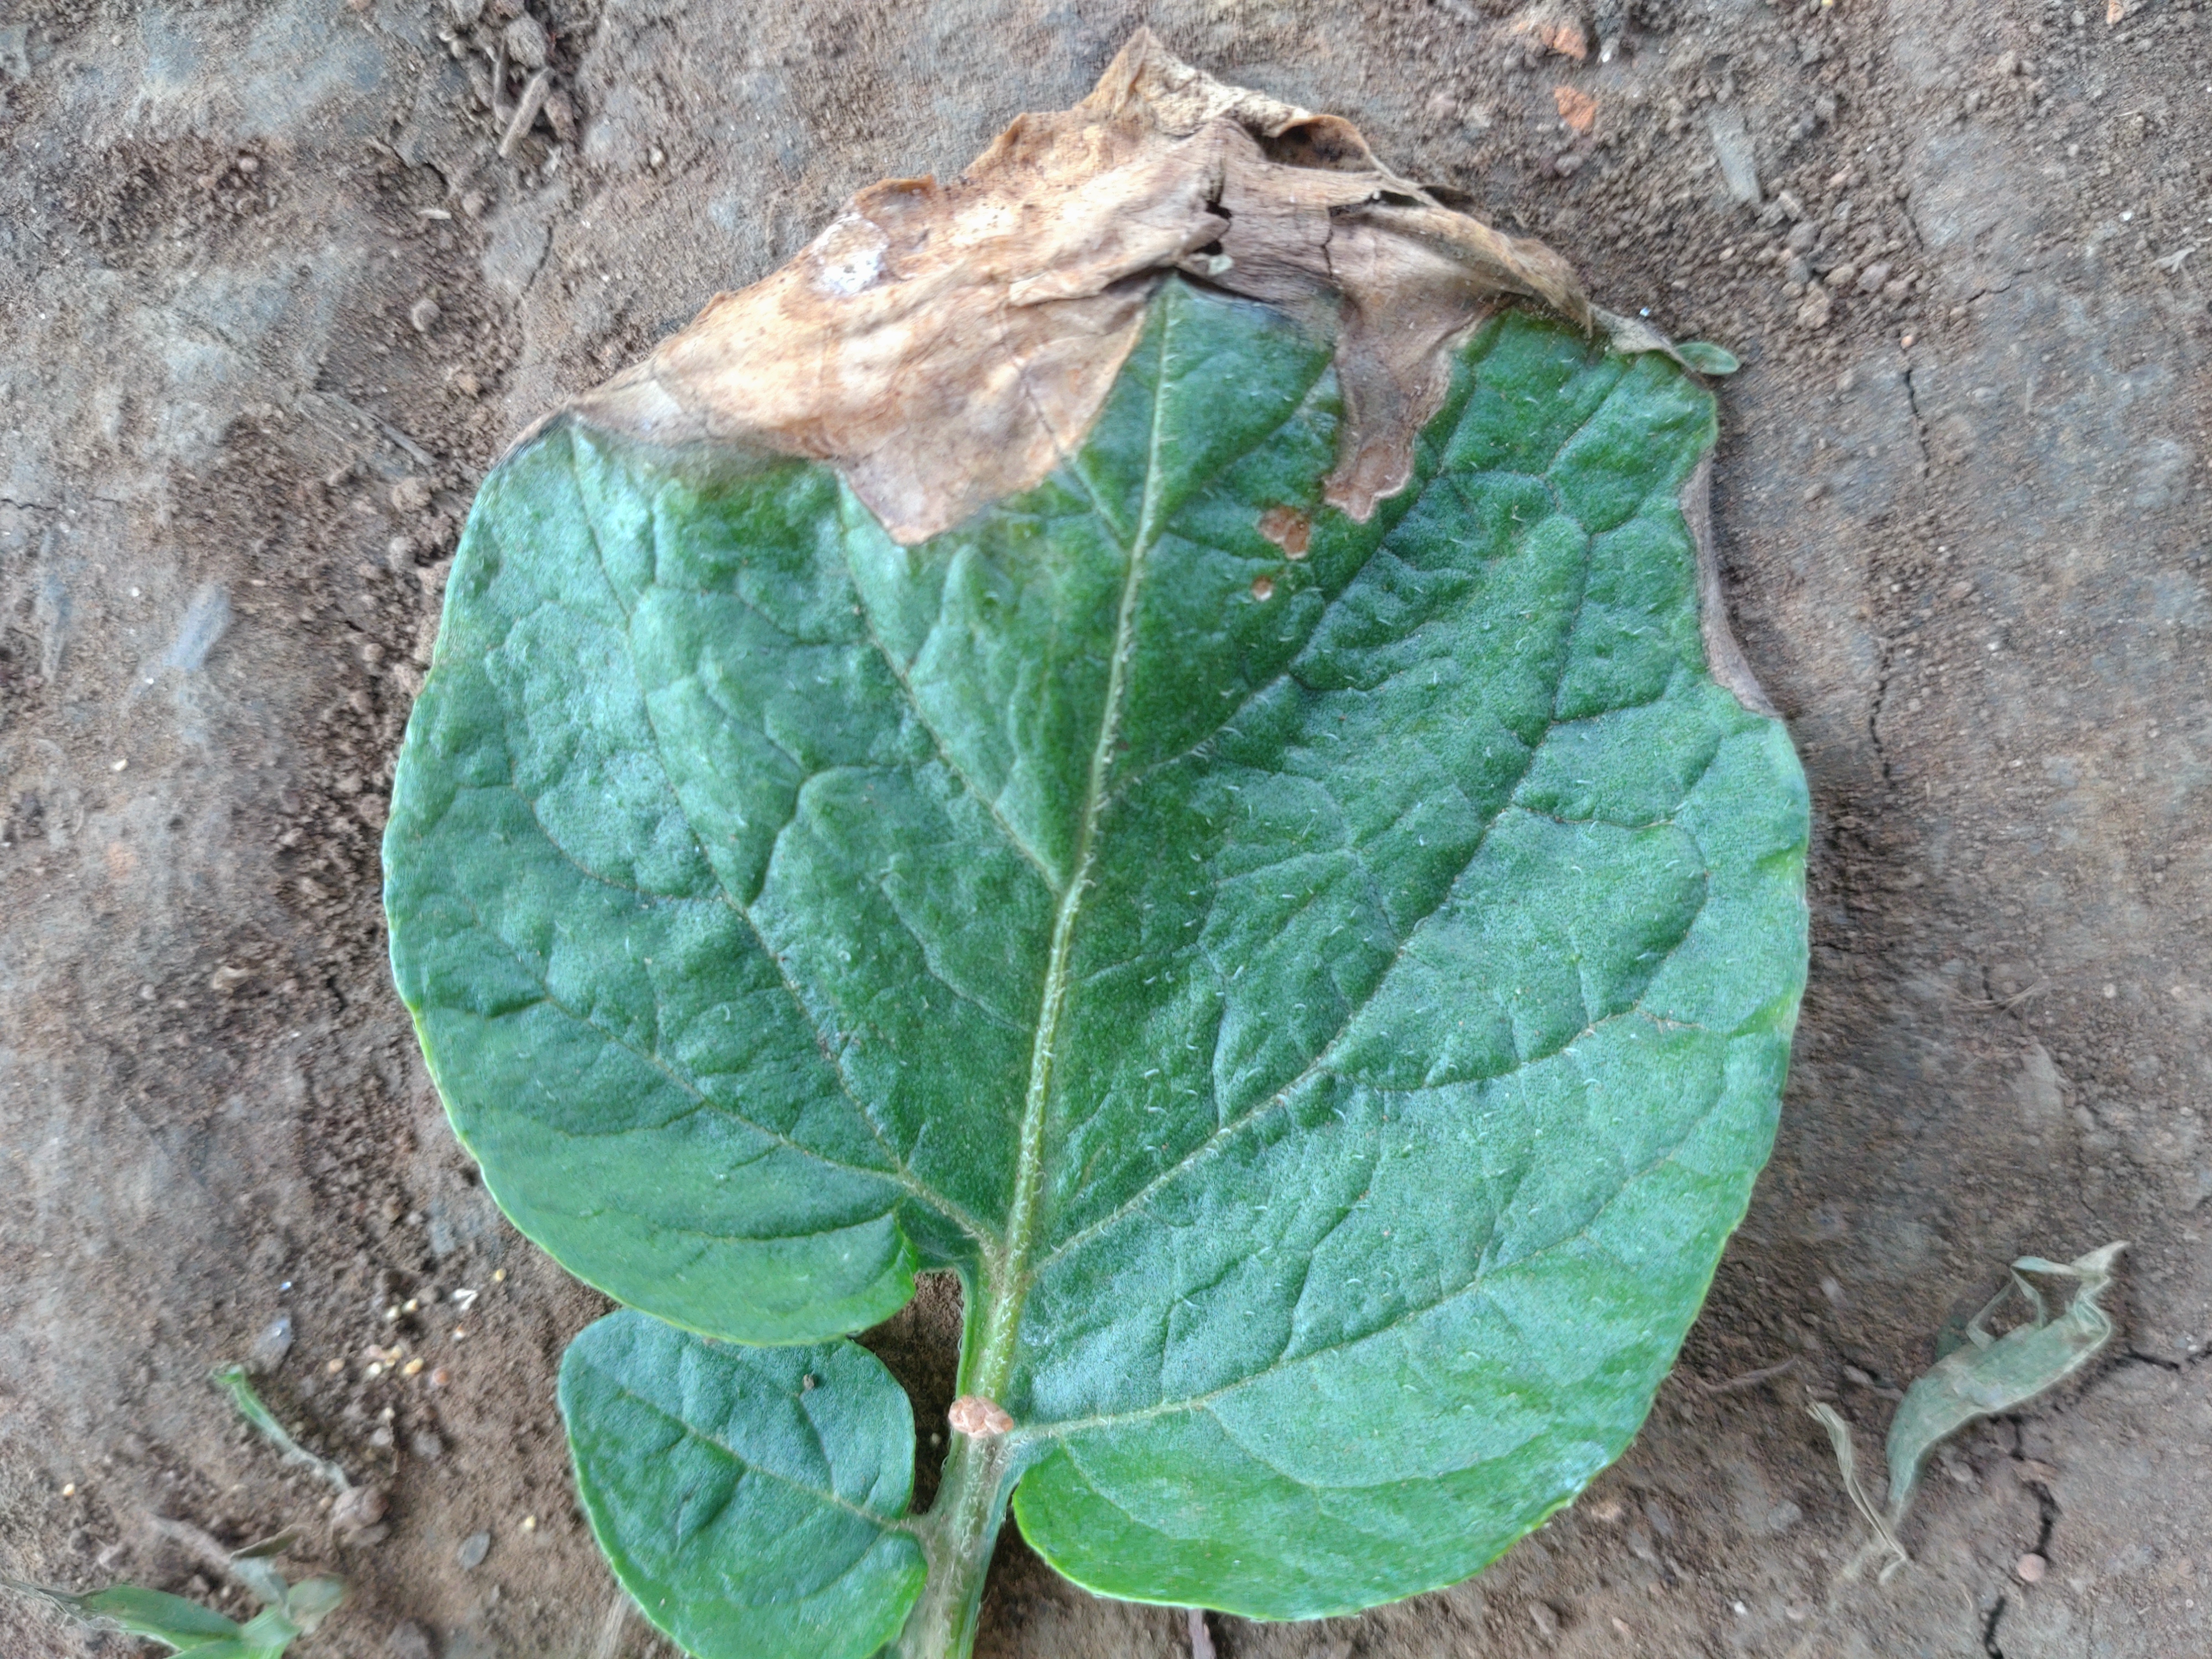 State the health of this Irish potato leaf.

early blight
